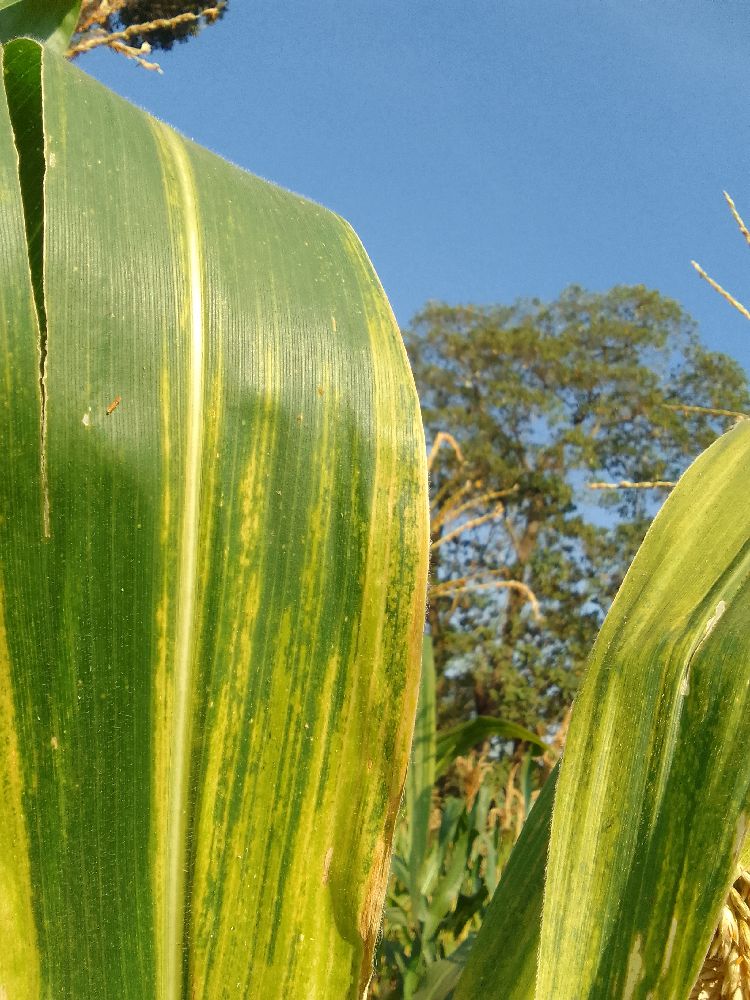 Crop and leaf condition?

maize, maize lethal necrosis
